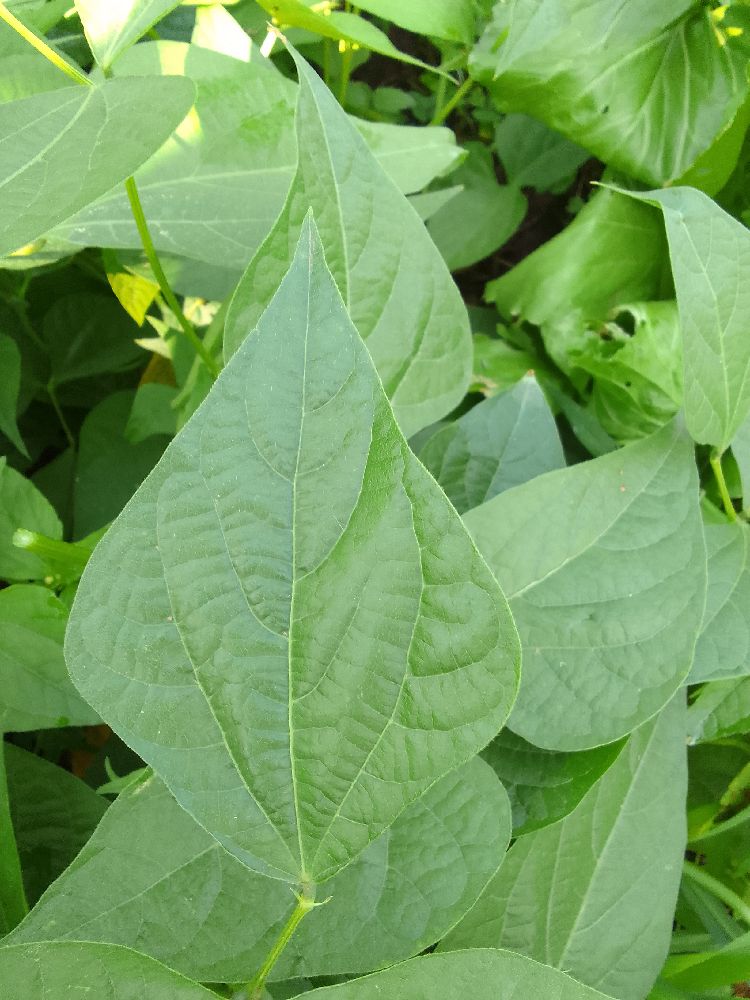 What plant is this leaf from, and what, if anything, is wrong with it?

common bean, healthy
